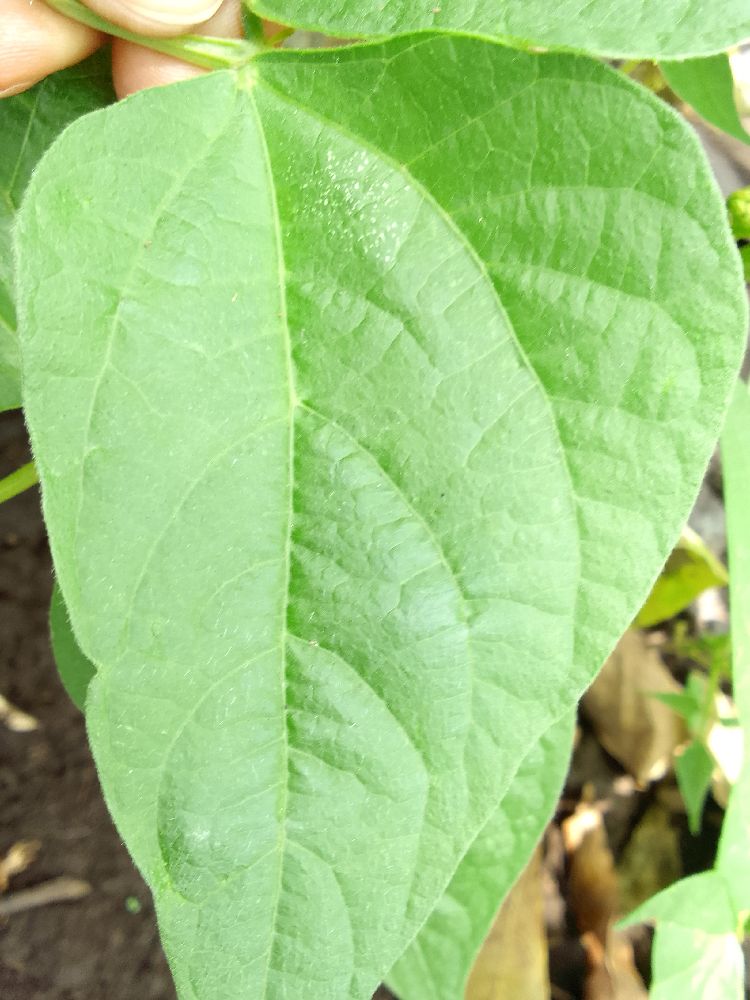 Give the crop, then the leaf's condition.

common bean, healthy
